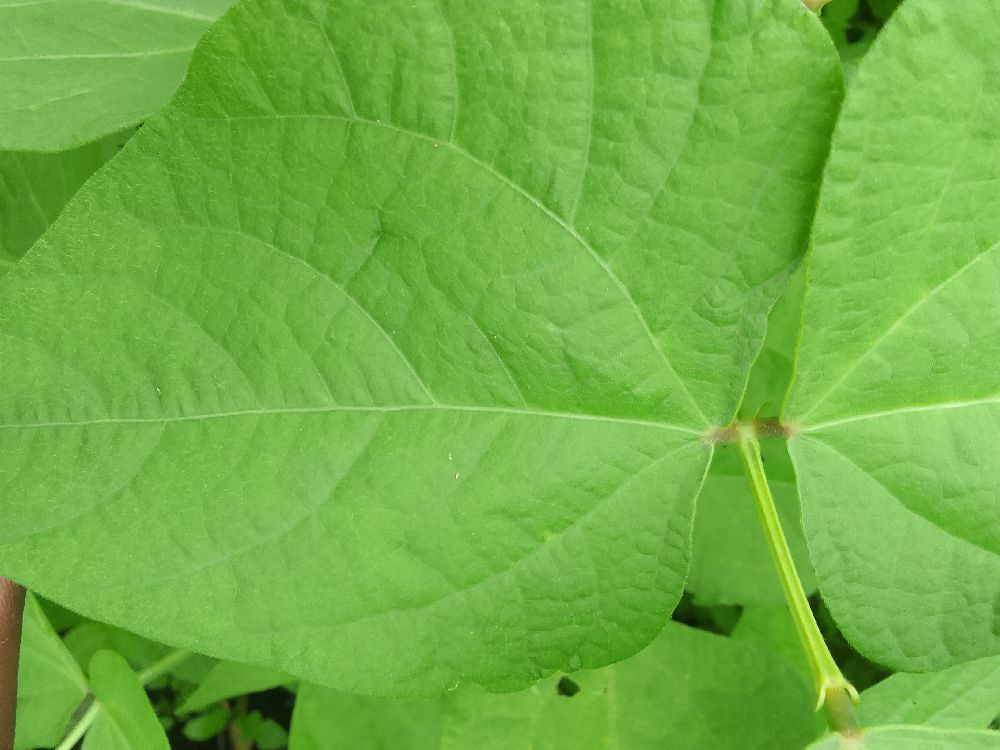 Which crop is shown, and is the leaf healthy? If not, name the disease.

common bean, healthy
